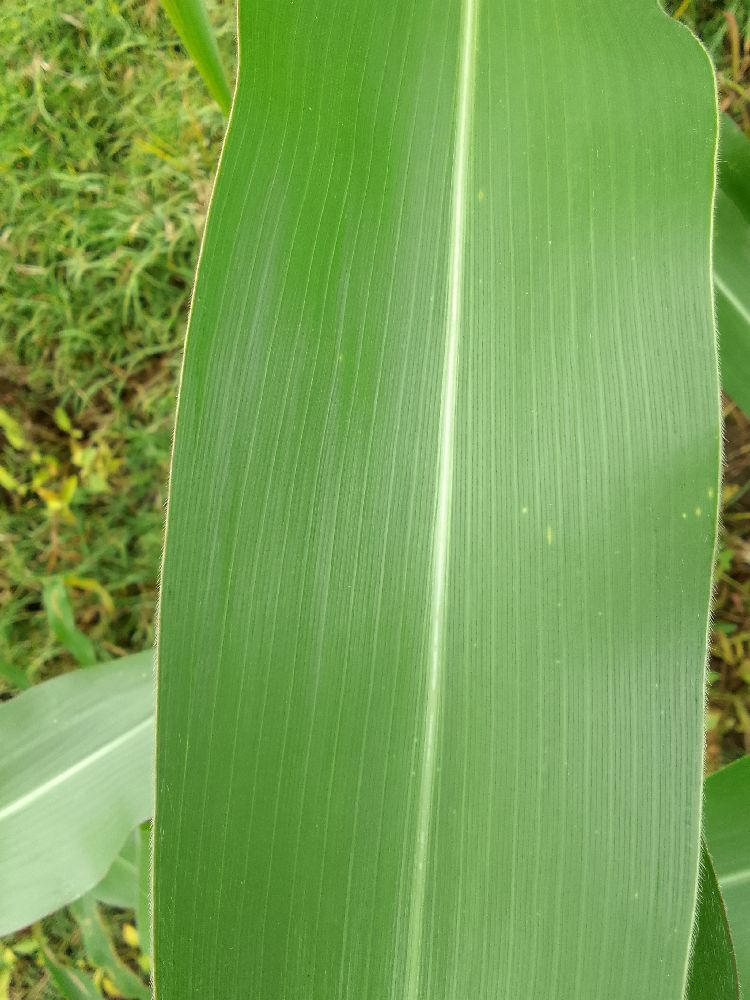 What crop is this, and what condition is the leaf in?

maize, healthy
